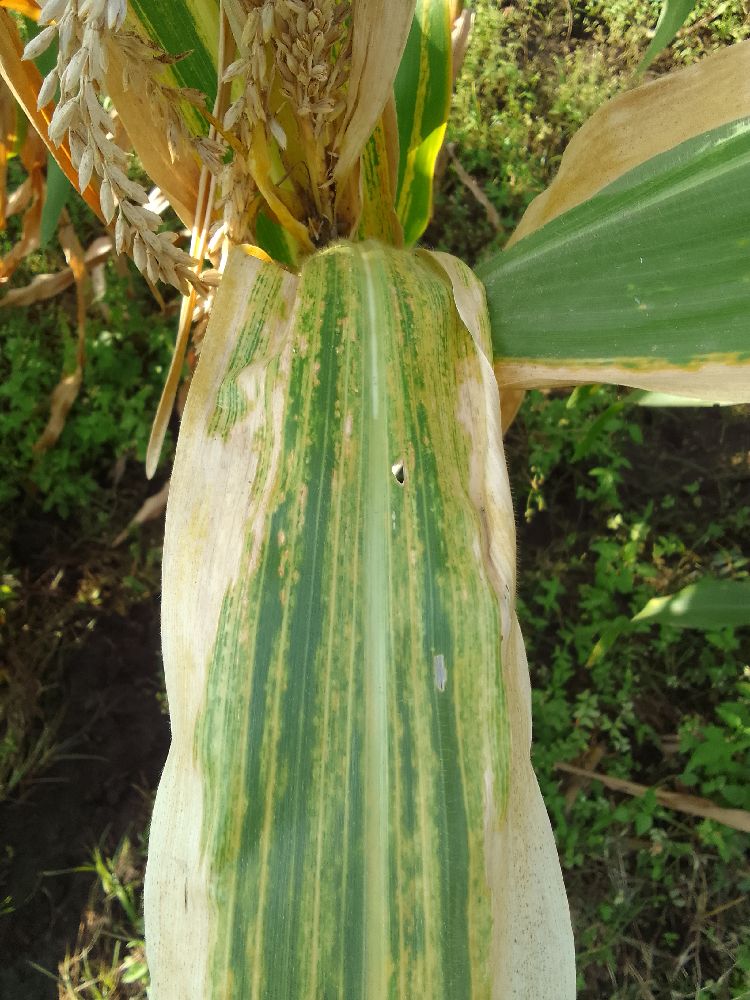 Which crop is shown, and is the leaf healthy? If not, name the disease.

maize, maize lethal necrosis
